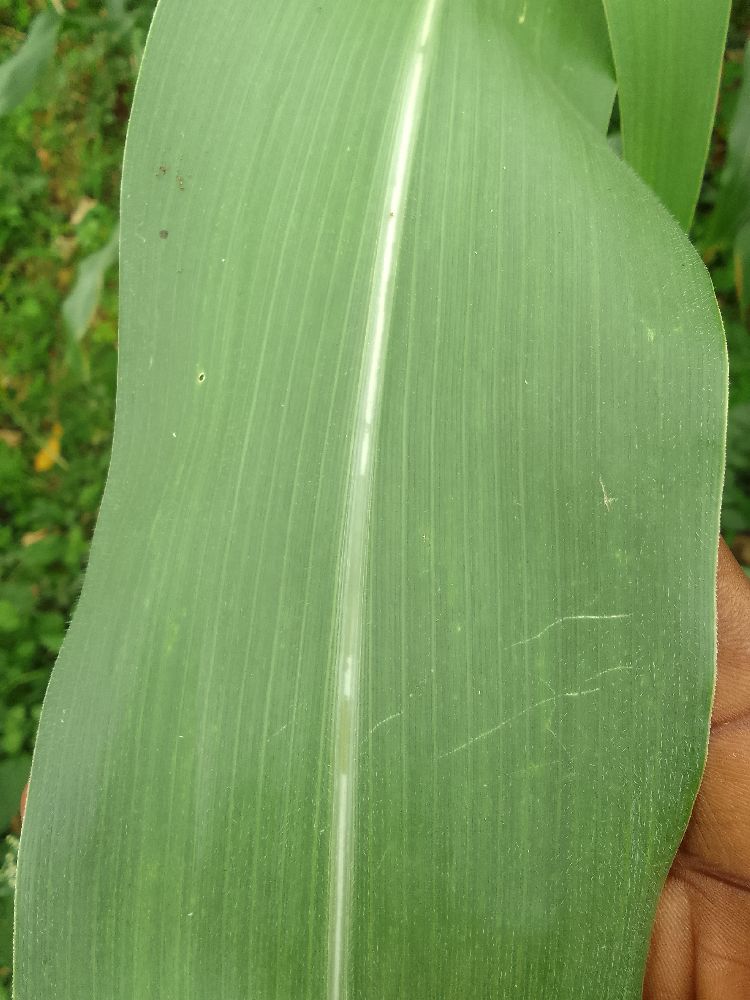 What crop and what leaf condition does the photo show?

maize, healthy
